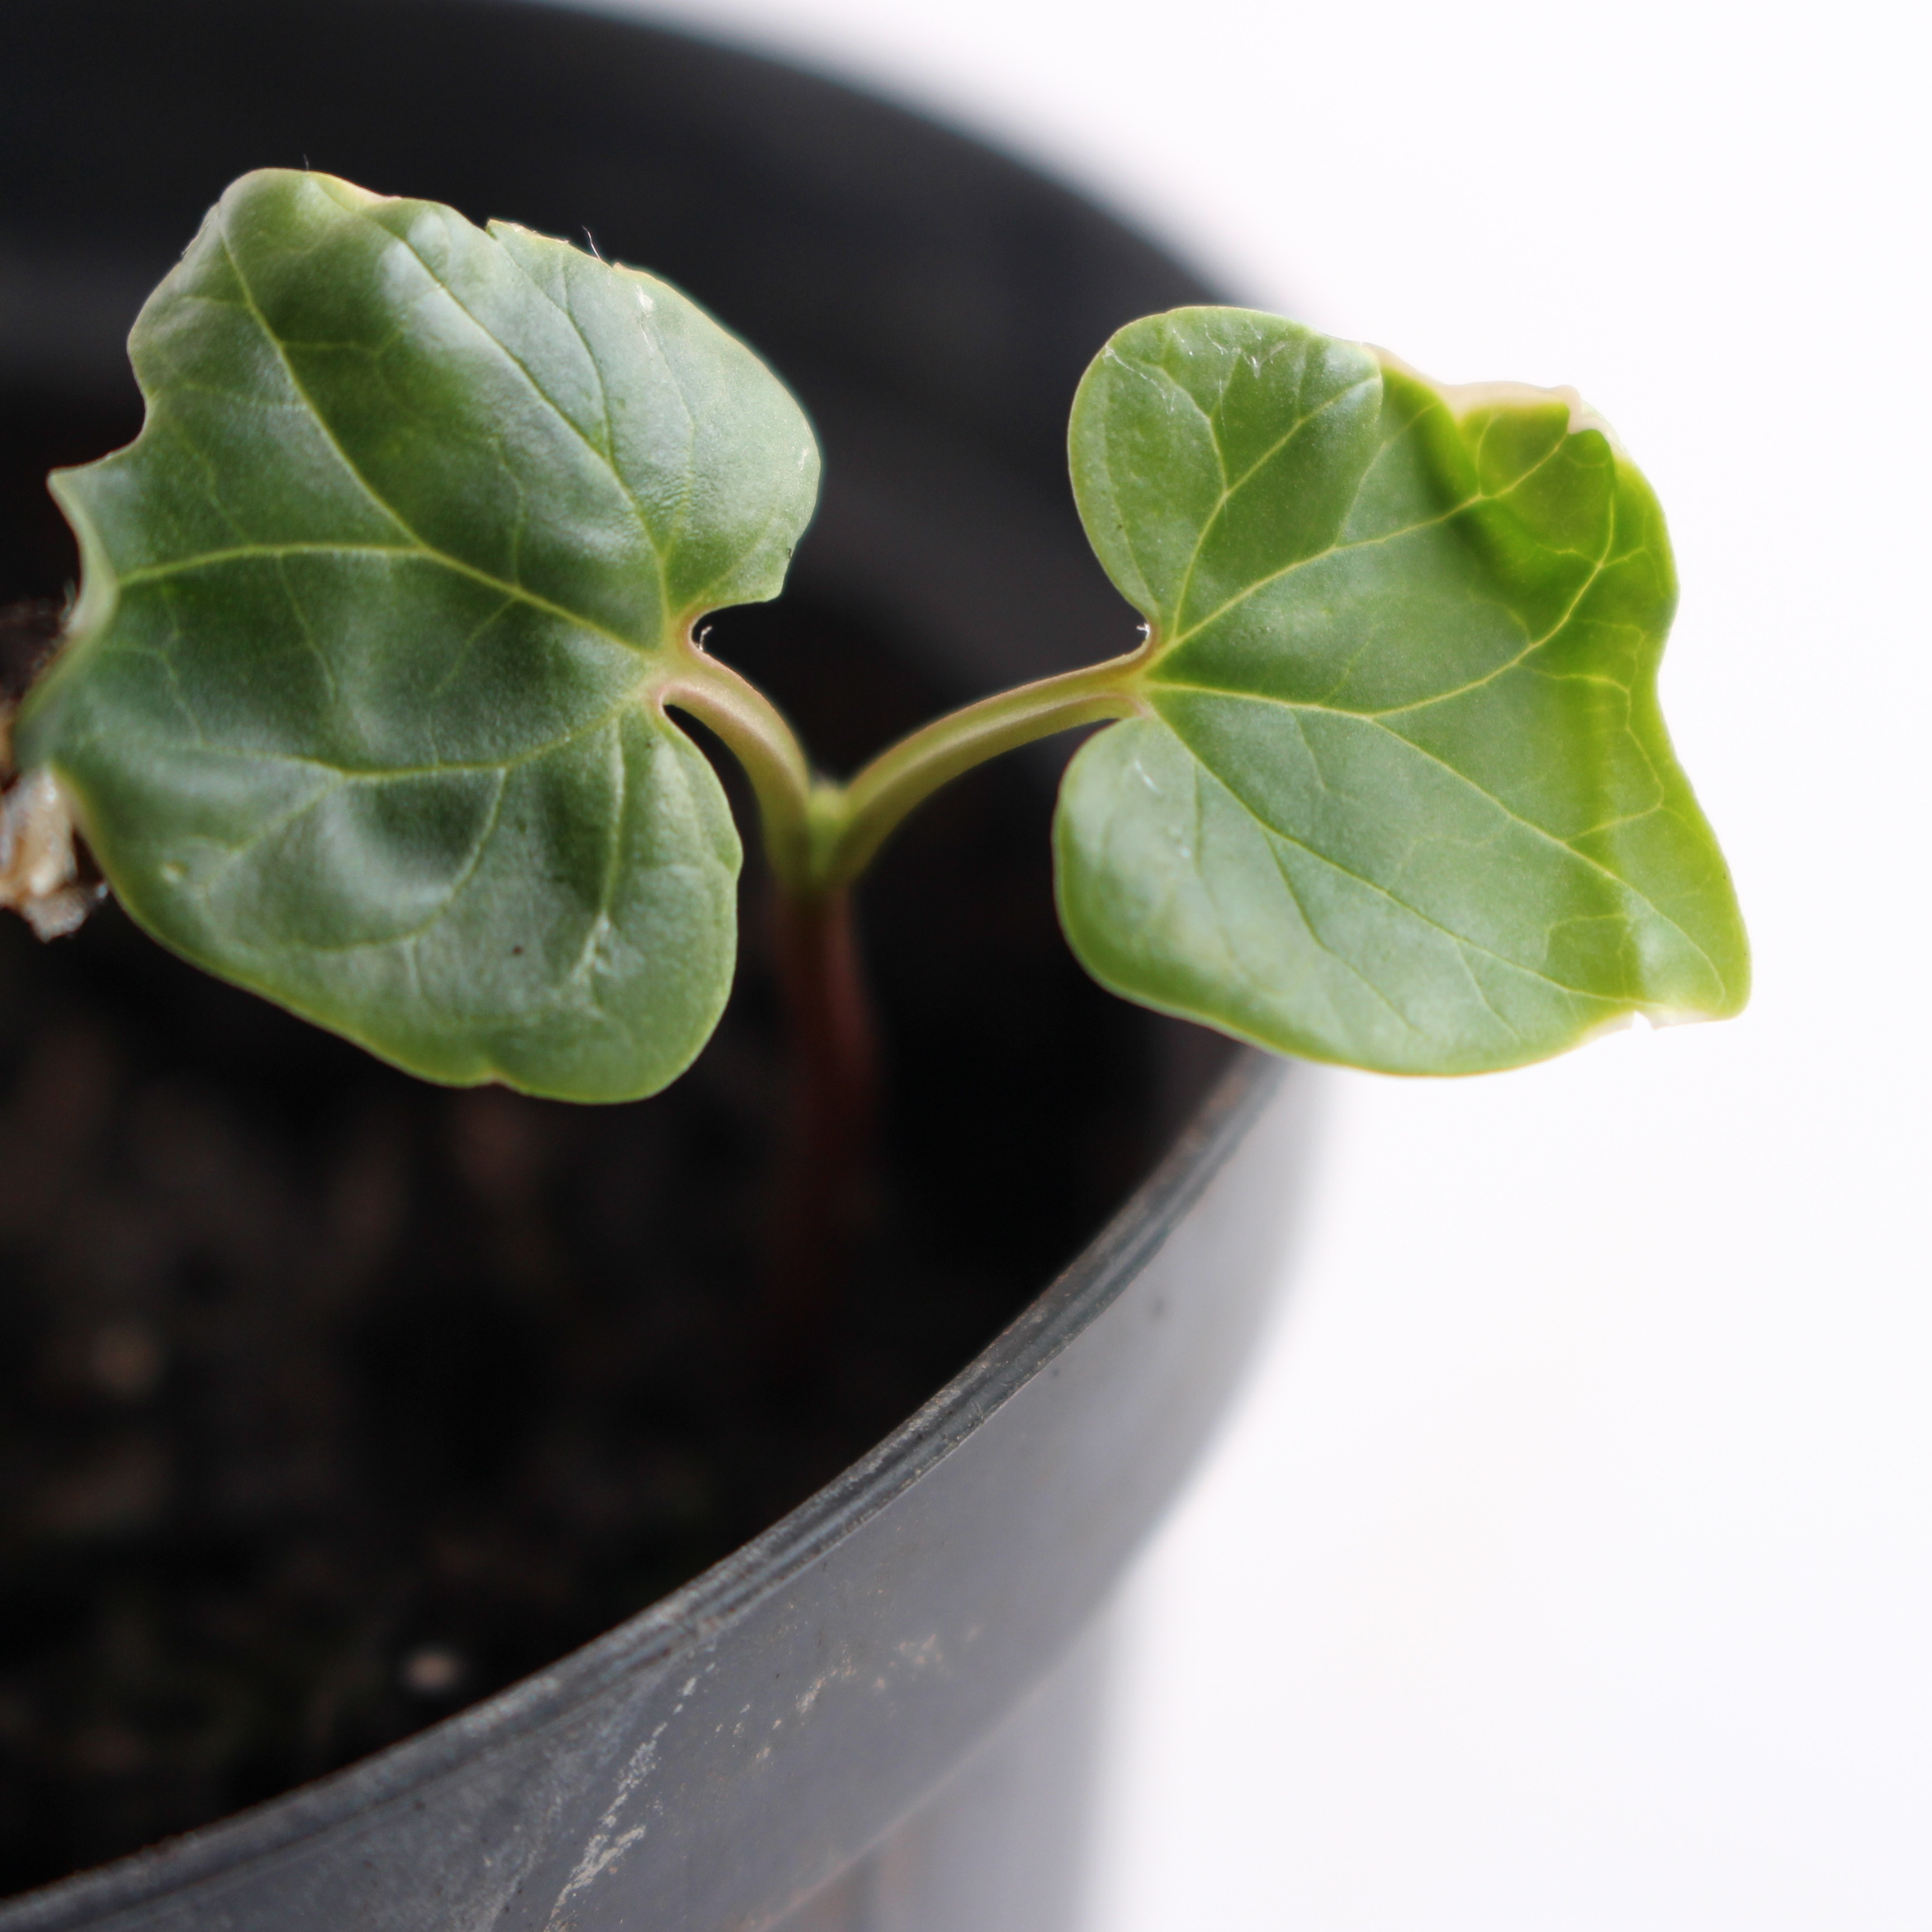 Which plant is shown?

Convolvulus arvensis
